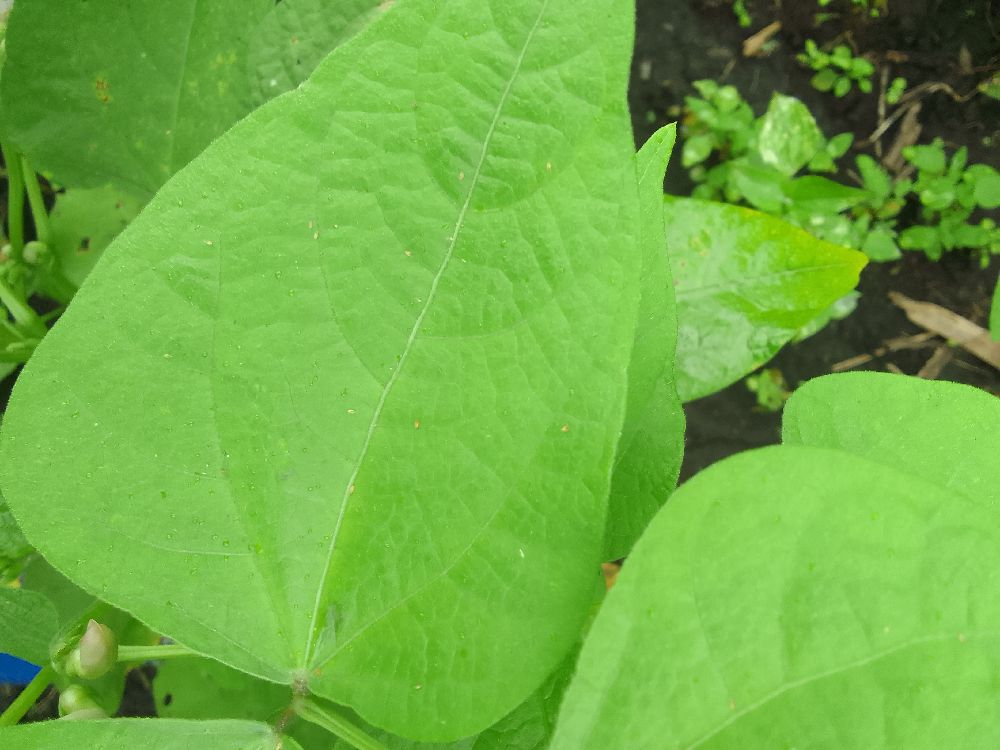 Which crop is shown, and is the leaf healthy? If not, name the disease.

common bean, healthy
